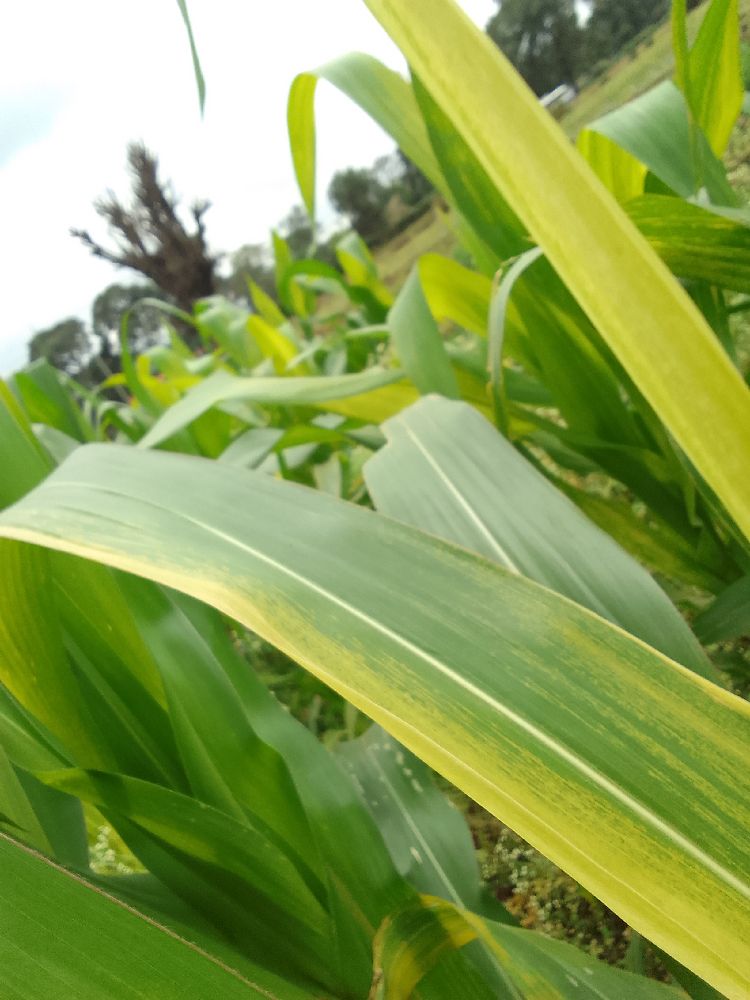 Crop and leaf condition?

maize, maize lethal necrosis
